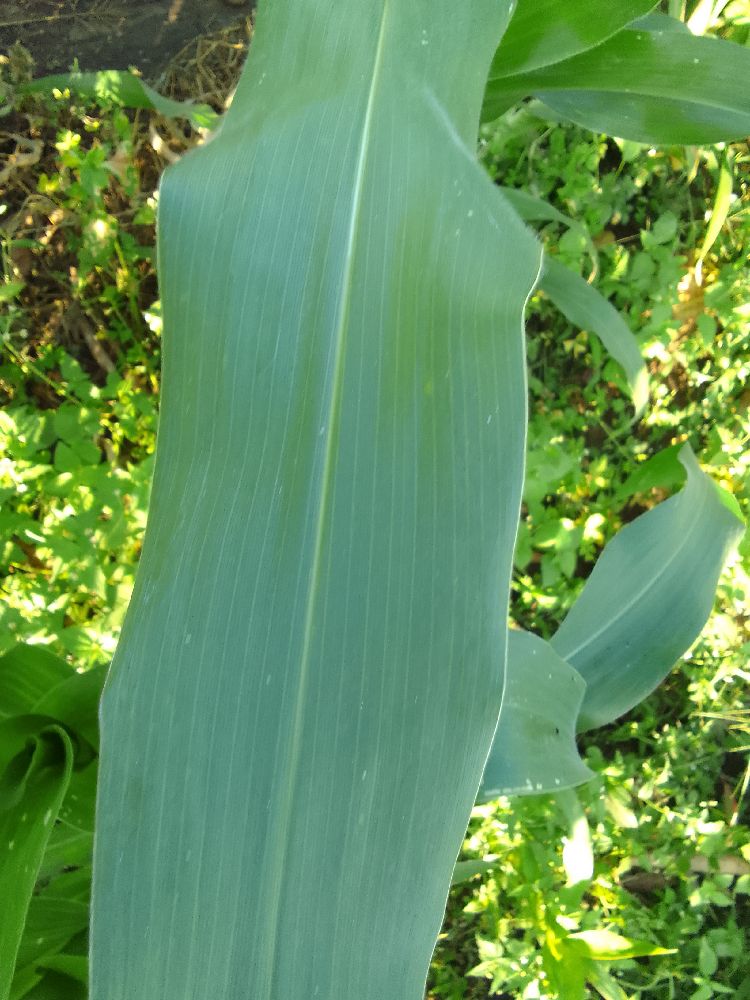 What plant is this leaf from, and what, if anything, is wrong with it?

maize, healthy
